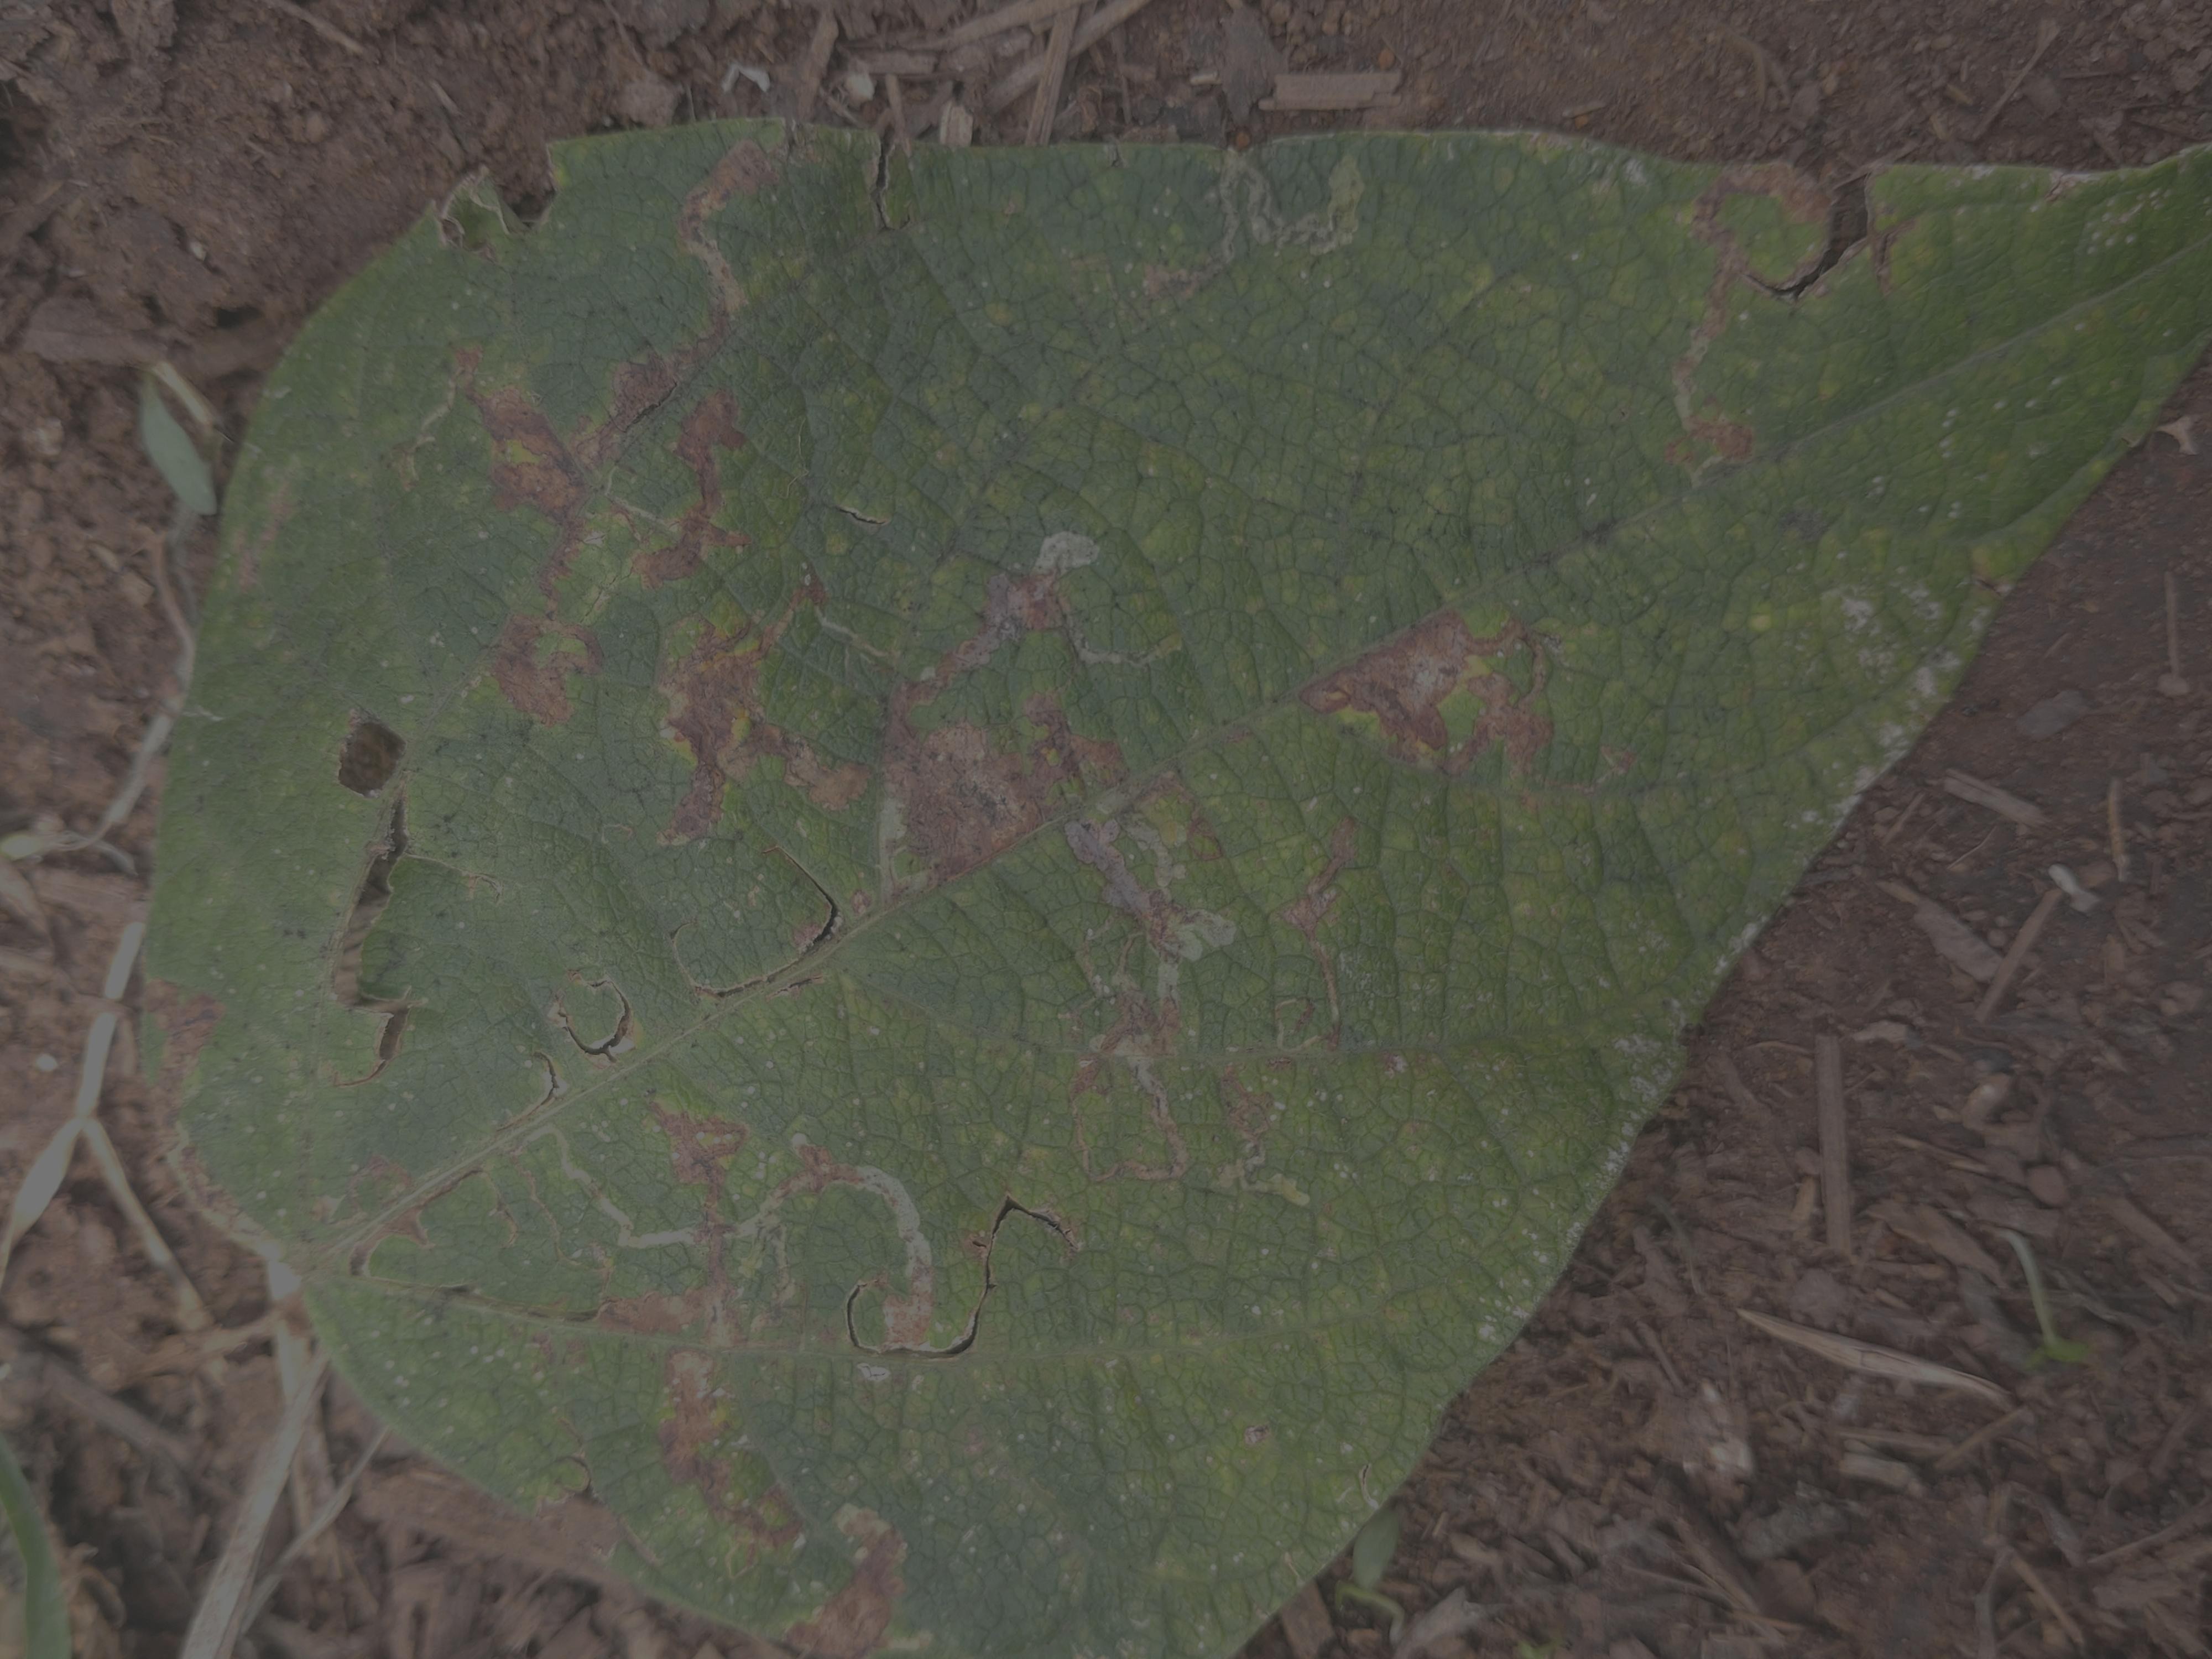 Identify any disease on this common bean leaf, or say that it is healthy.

anthracnose
